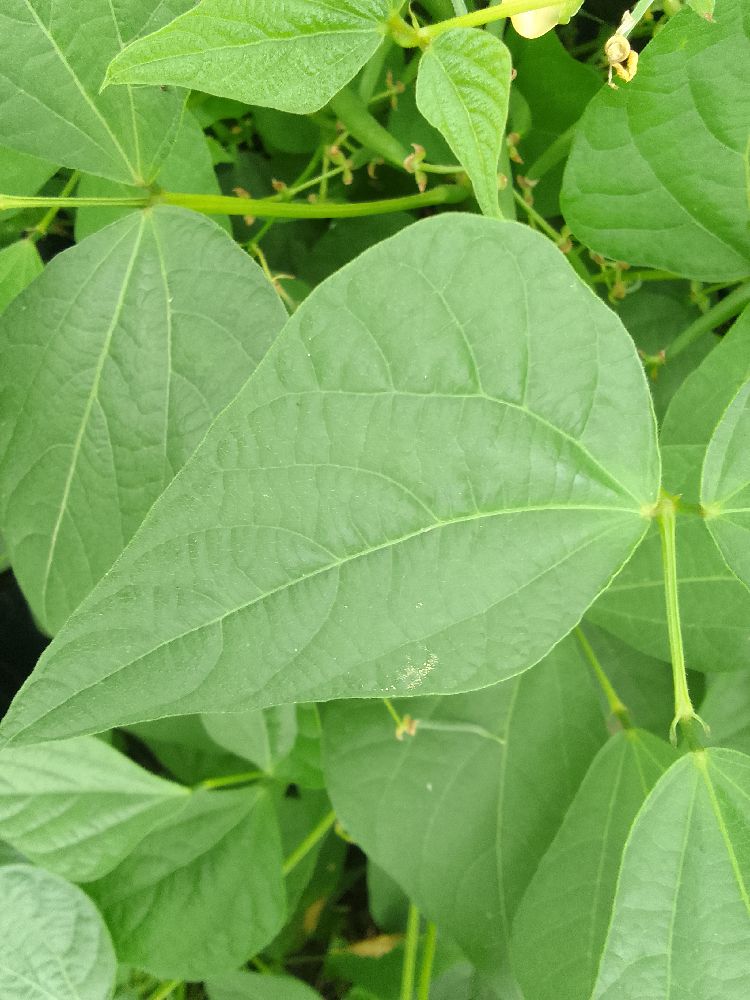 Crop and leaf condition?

common bean, healthy
